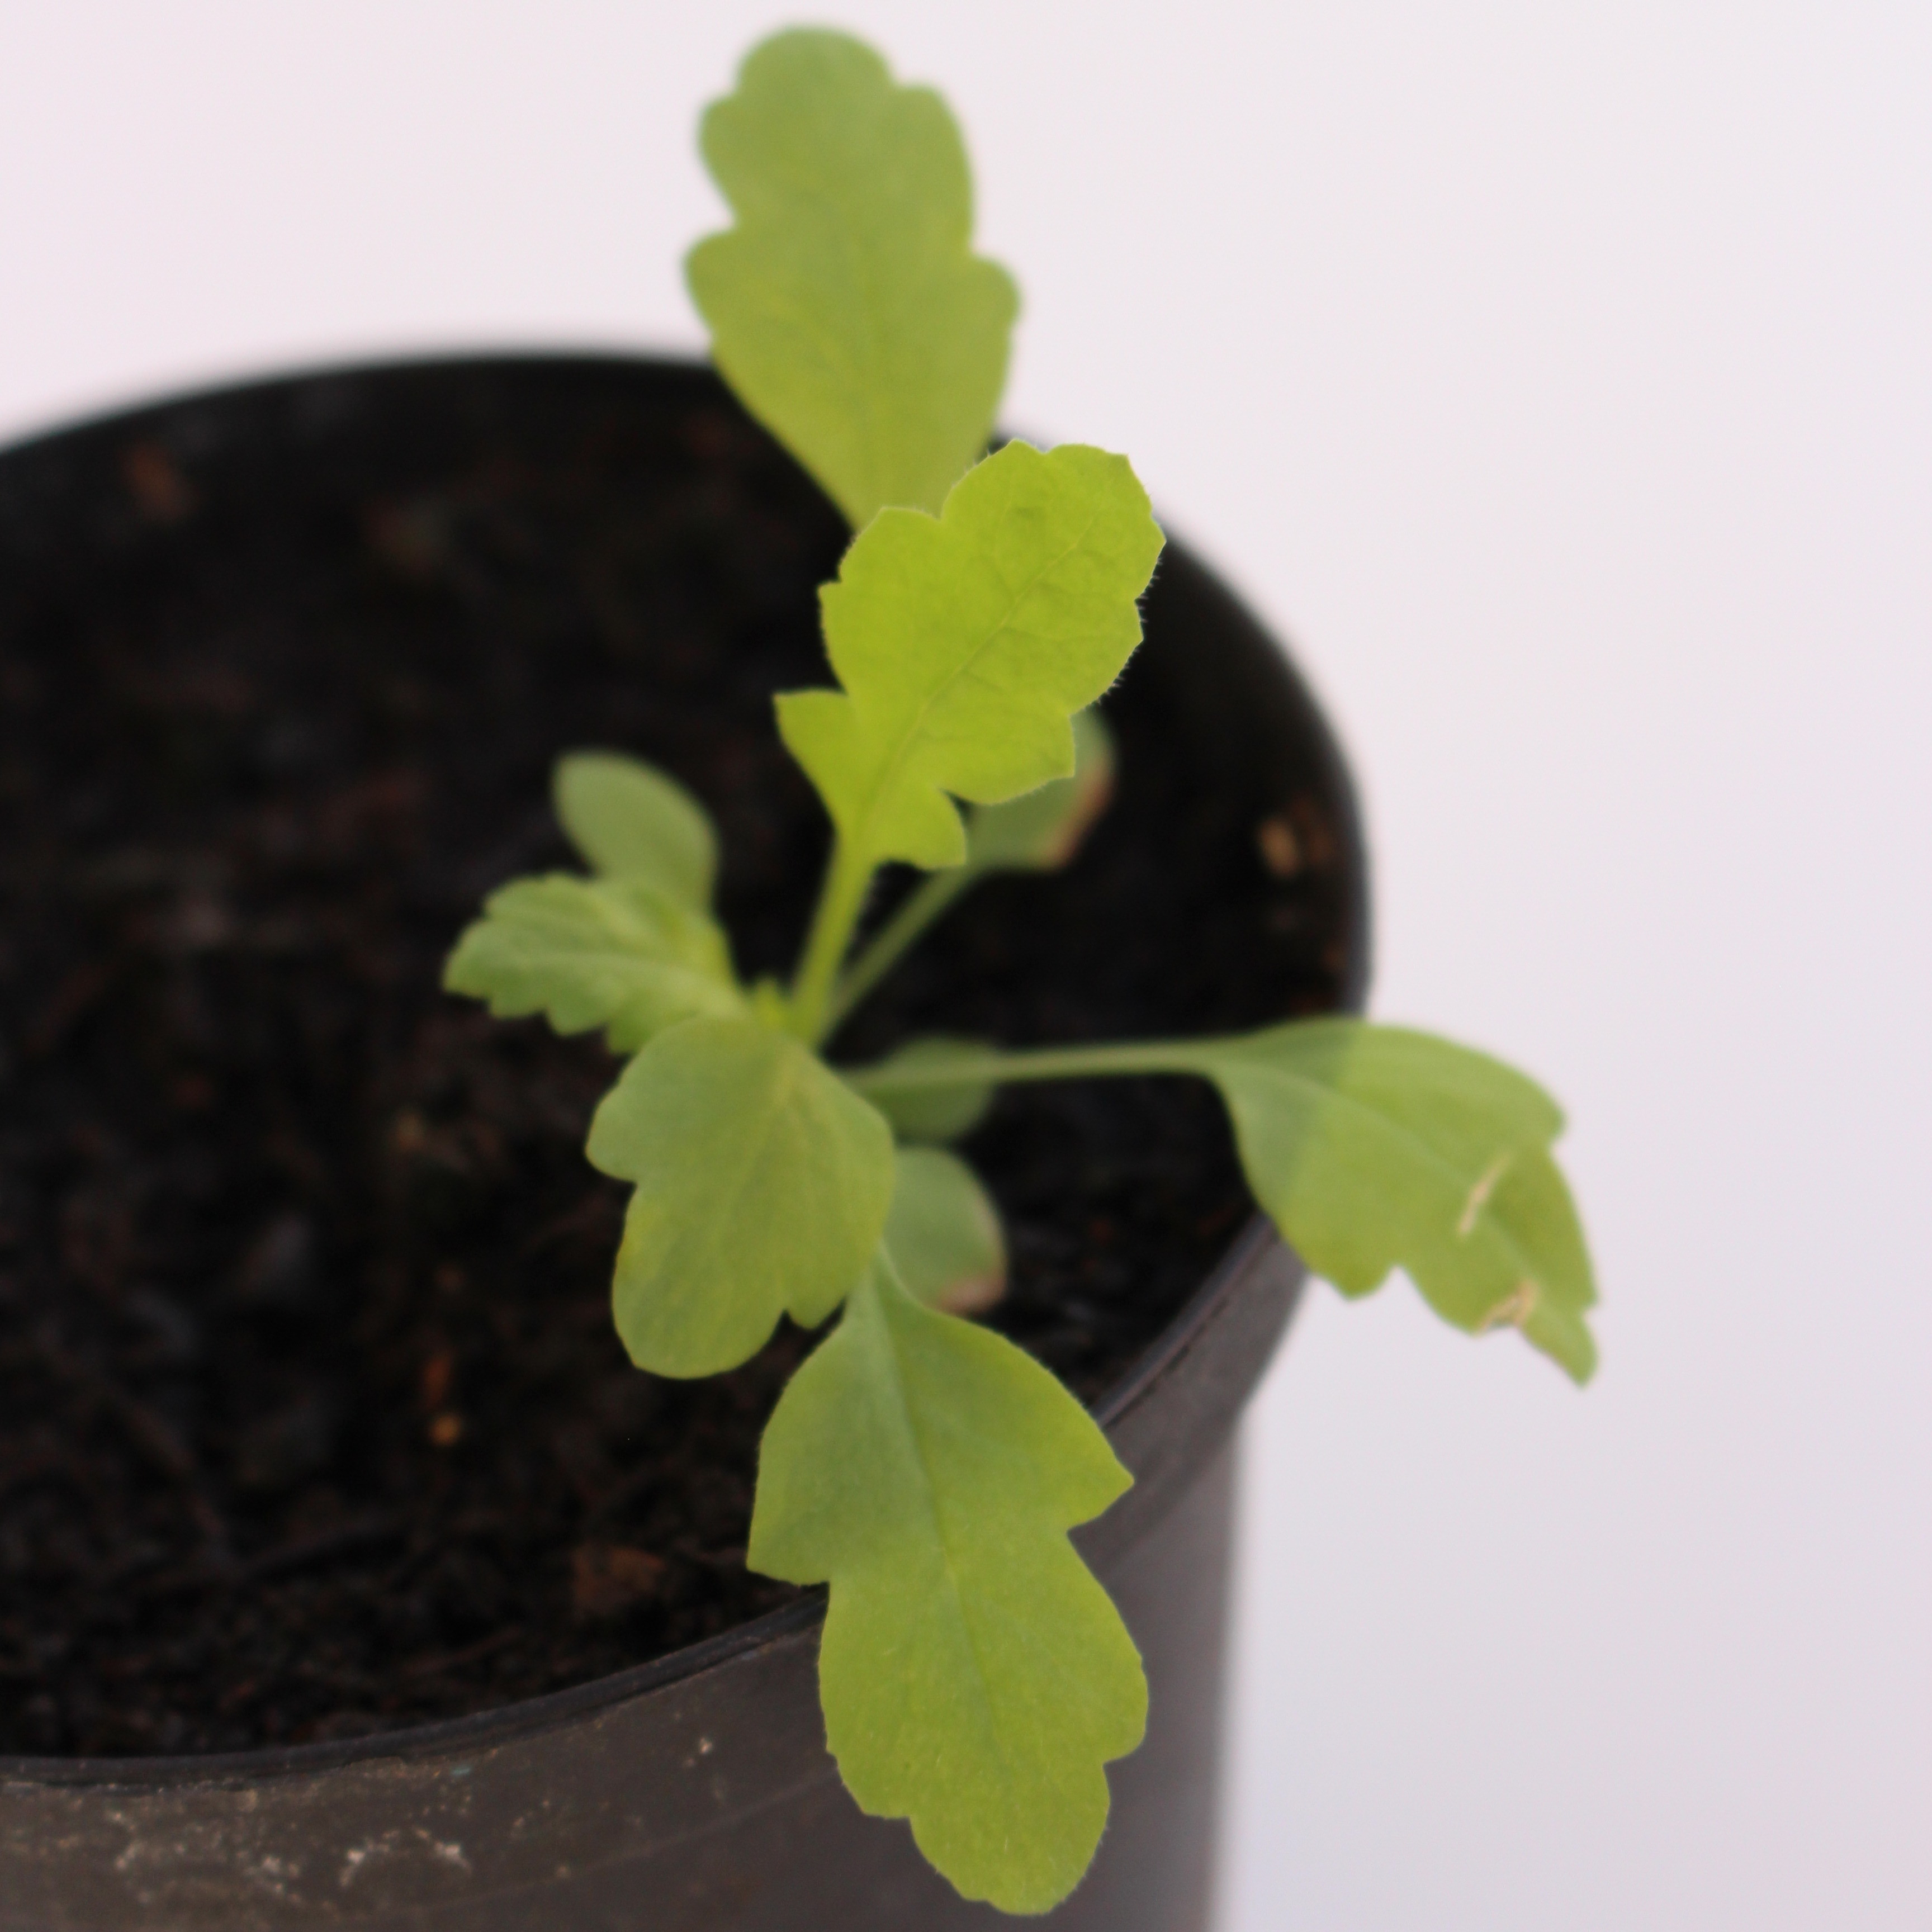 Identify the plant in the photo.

Papaver rhoeas
